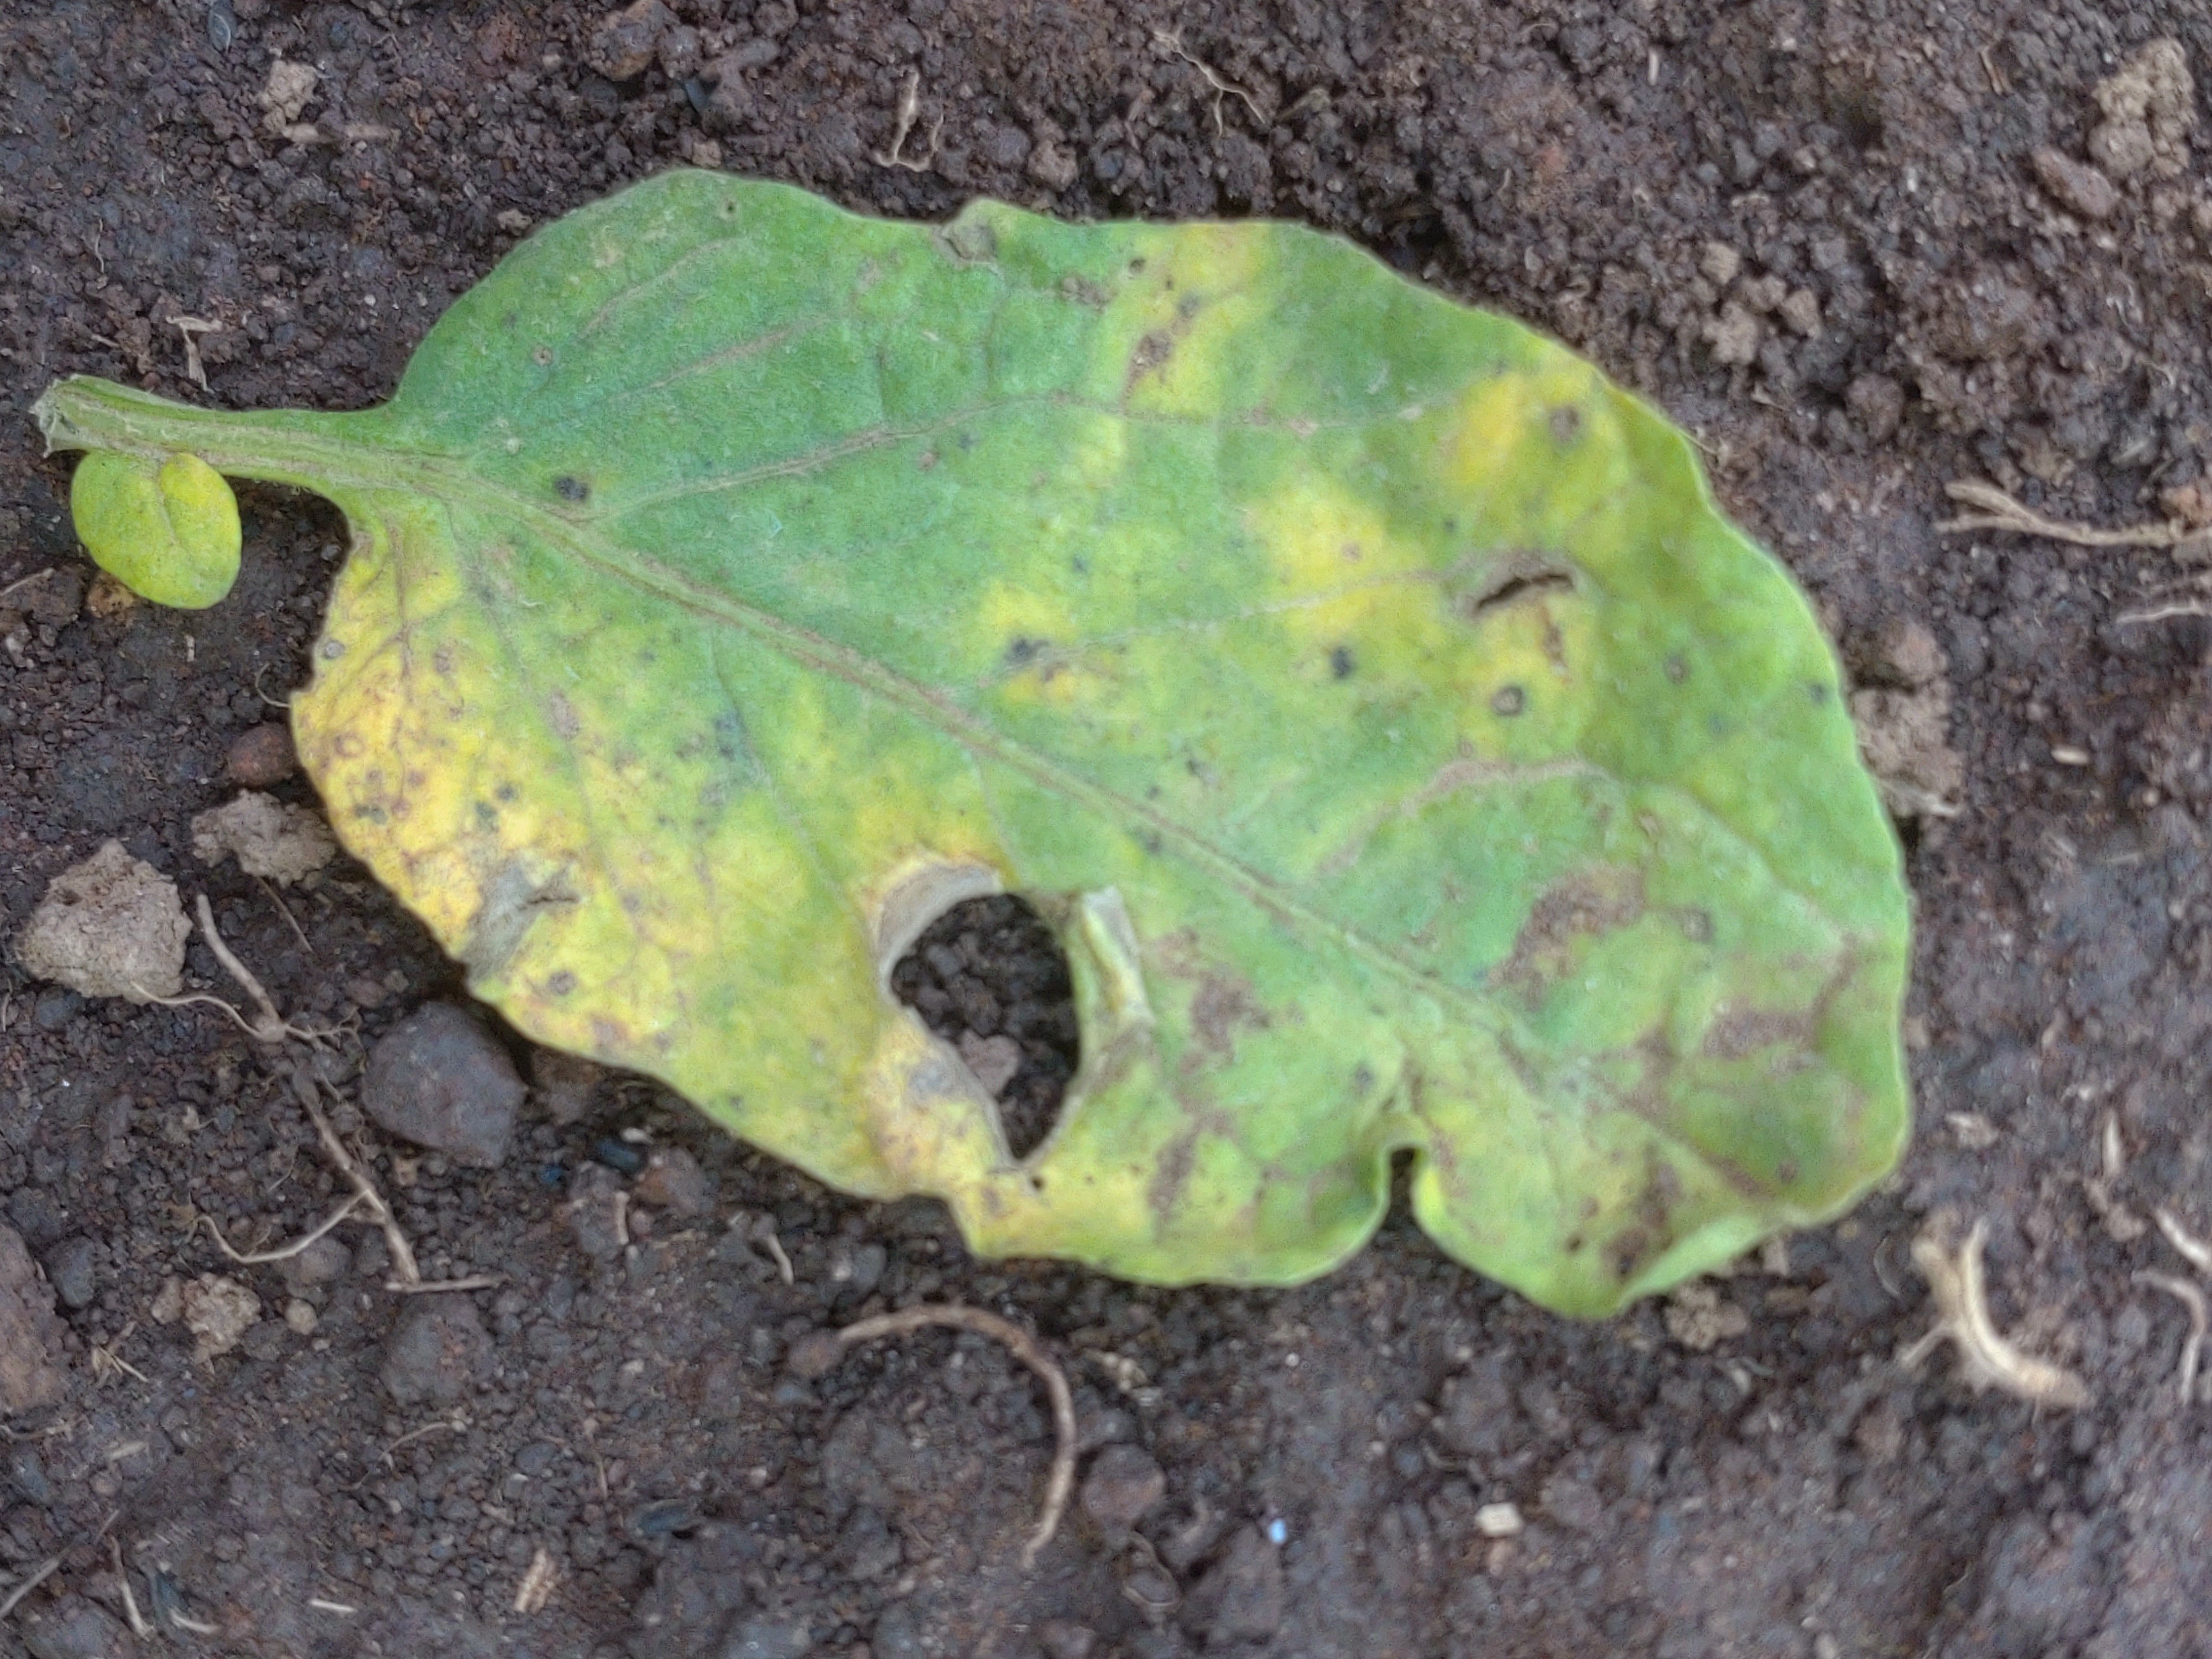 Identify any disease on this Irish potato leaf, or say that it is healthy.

late blight
